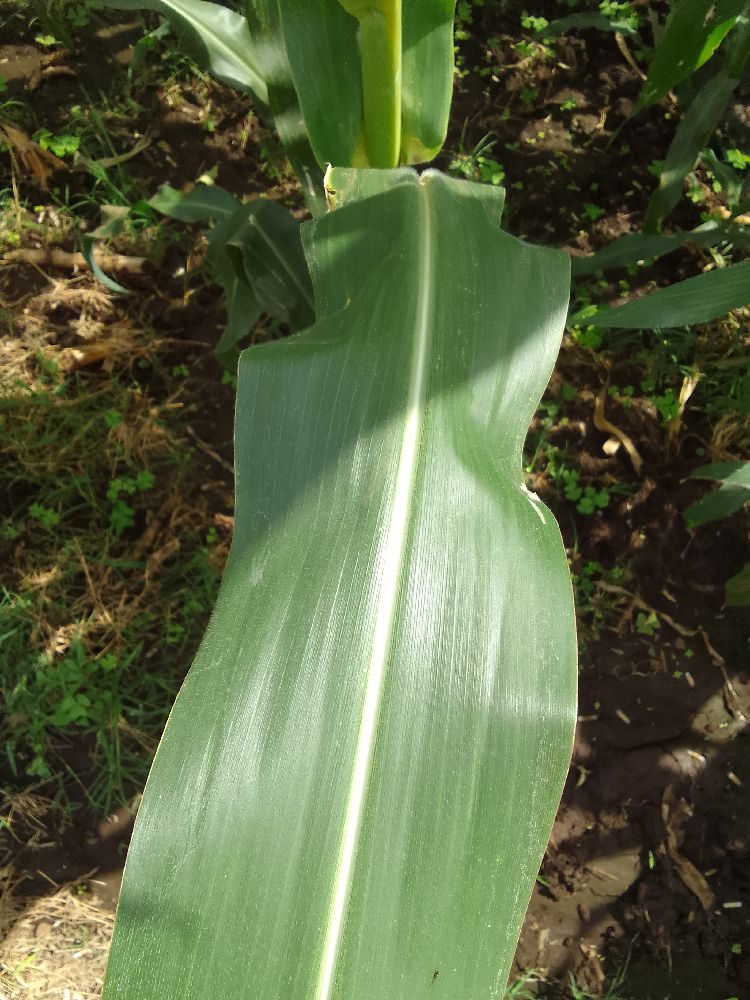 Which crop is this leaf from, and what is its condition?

maize, healthy
